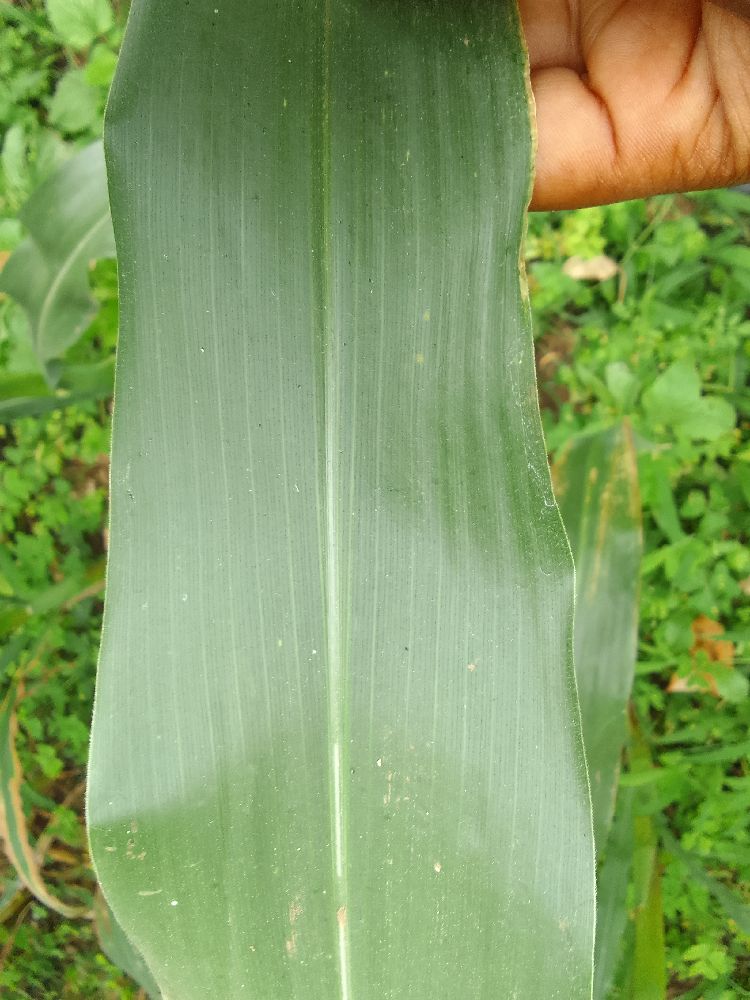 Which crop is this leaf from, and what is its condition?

maize, healthy
